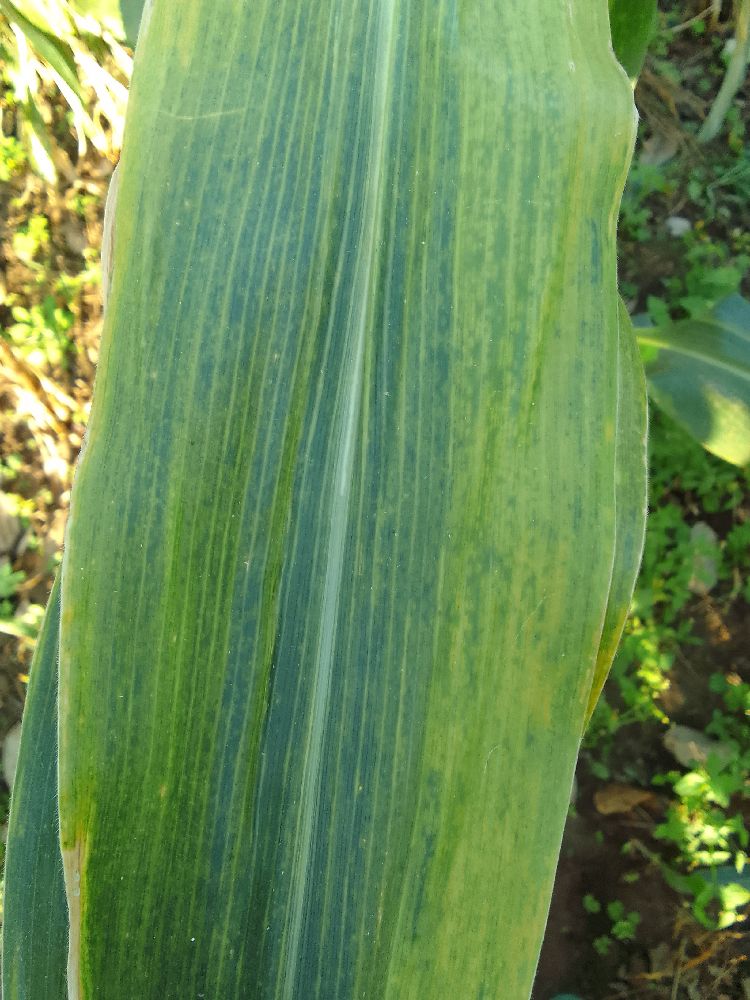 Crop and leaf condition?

maize, maize lethal necrosis
